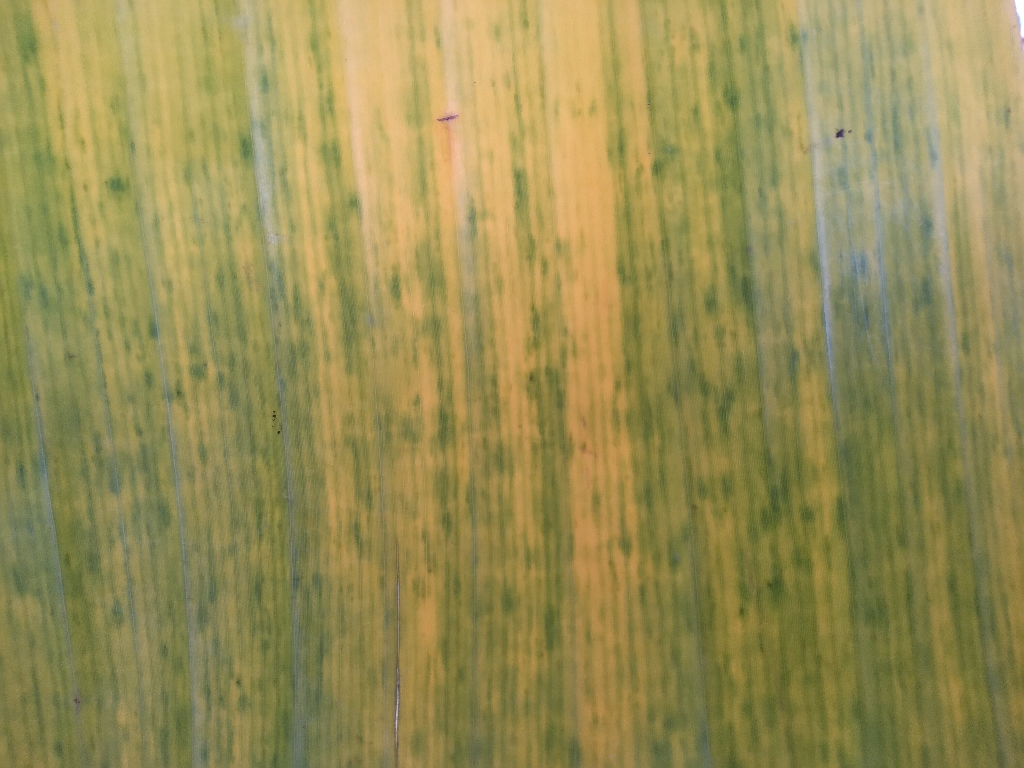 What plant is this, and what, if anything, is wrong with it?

banana, fusarium wilt race 1
